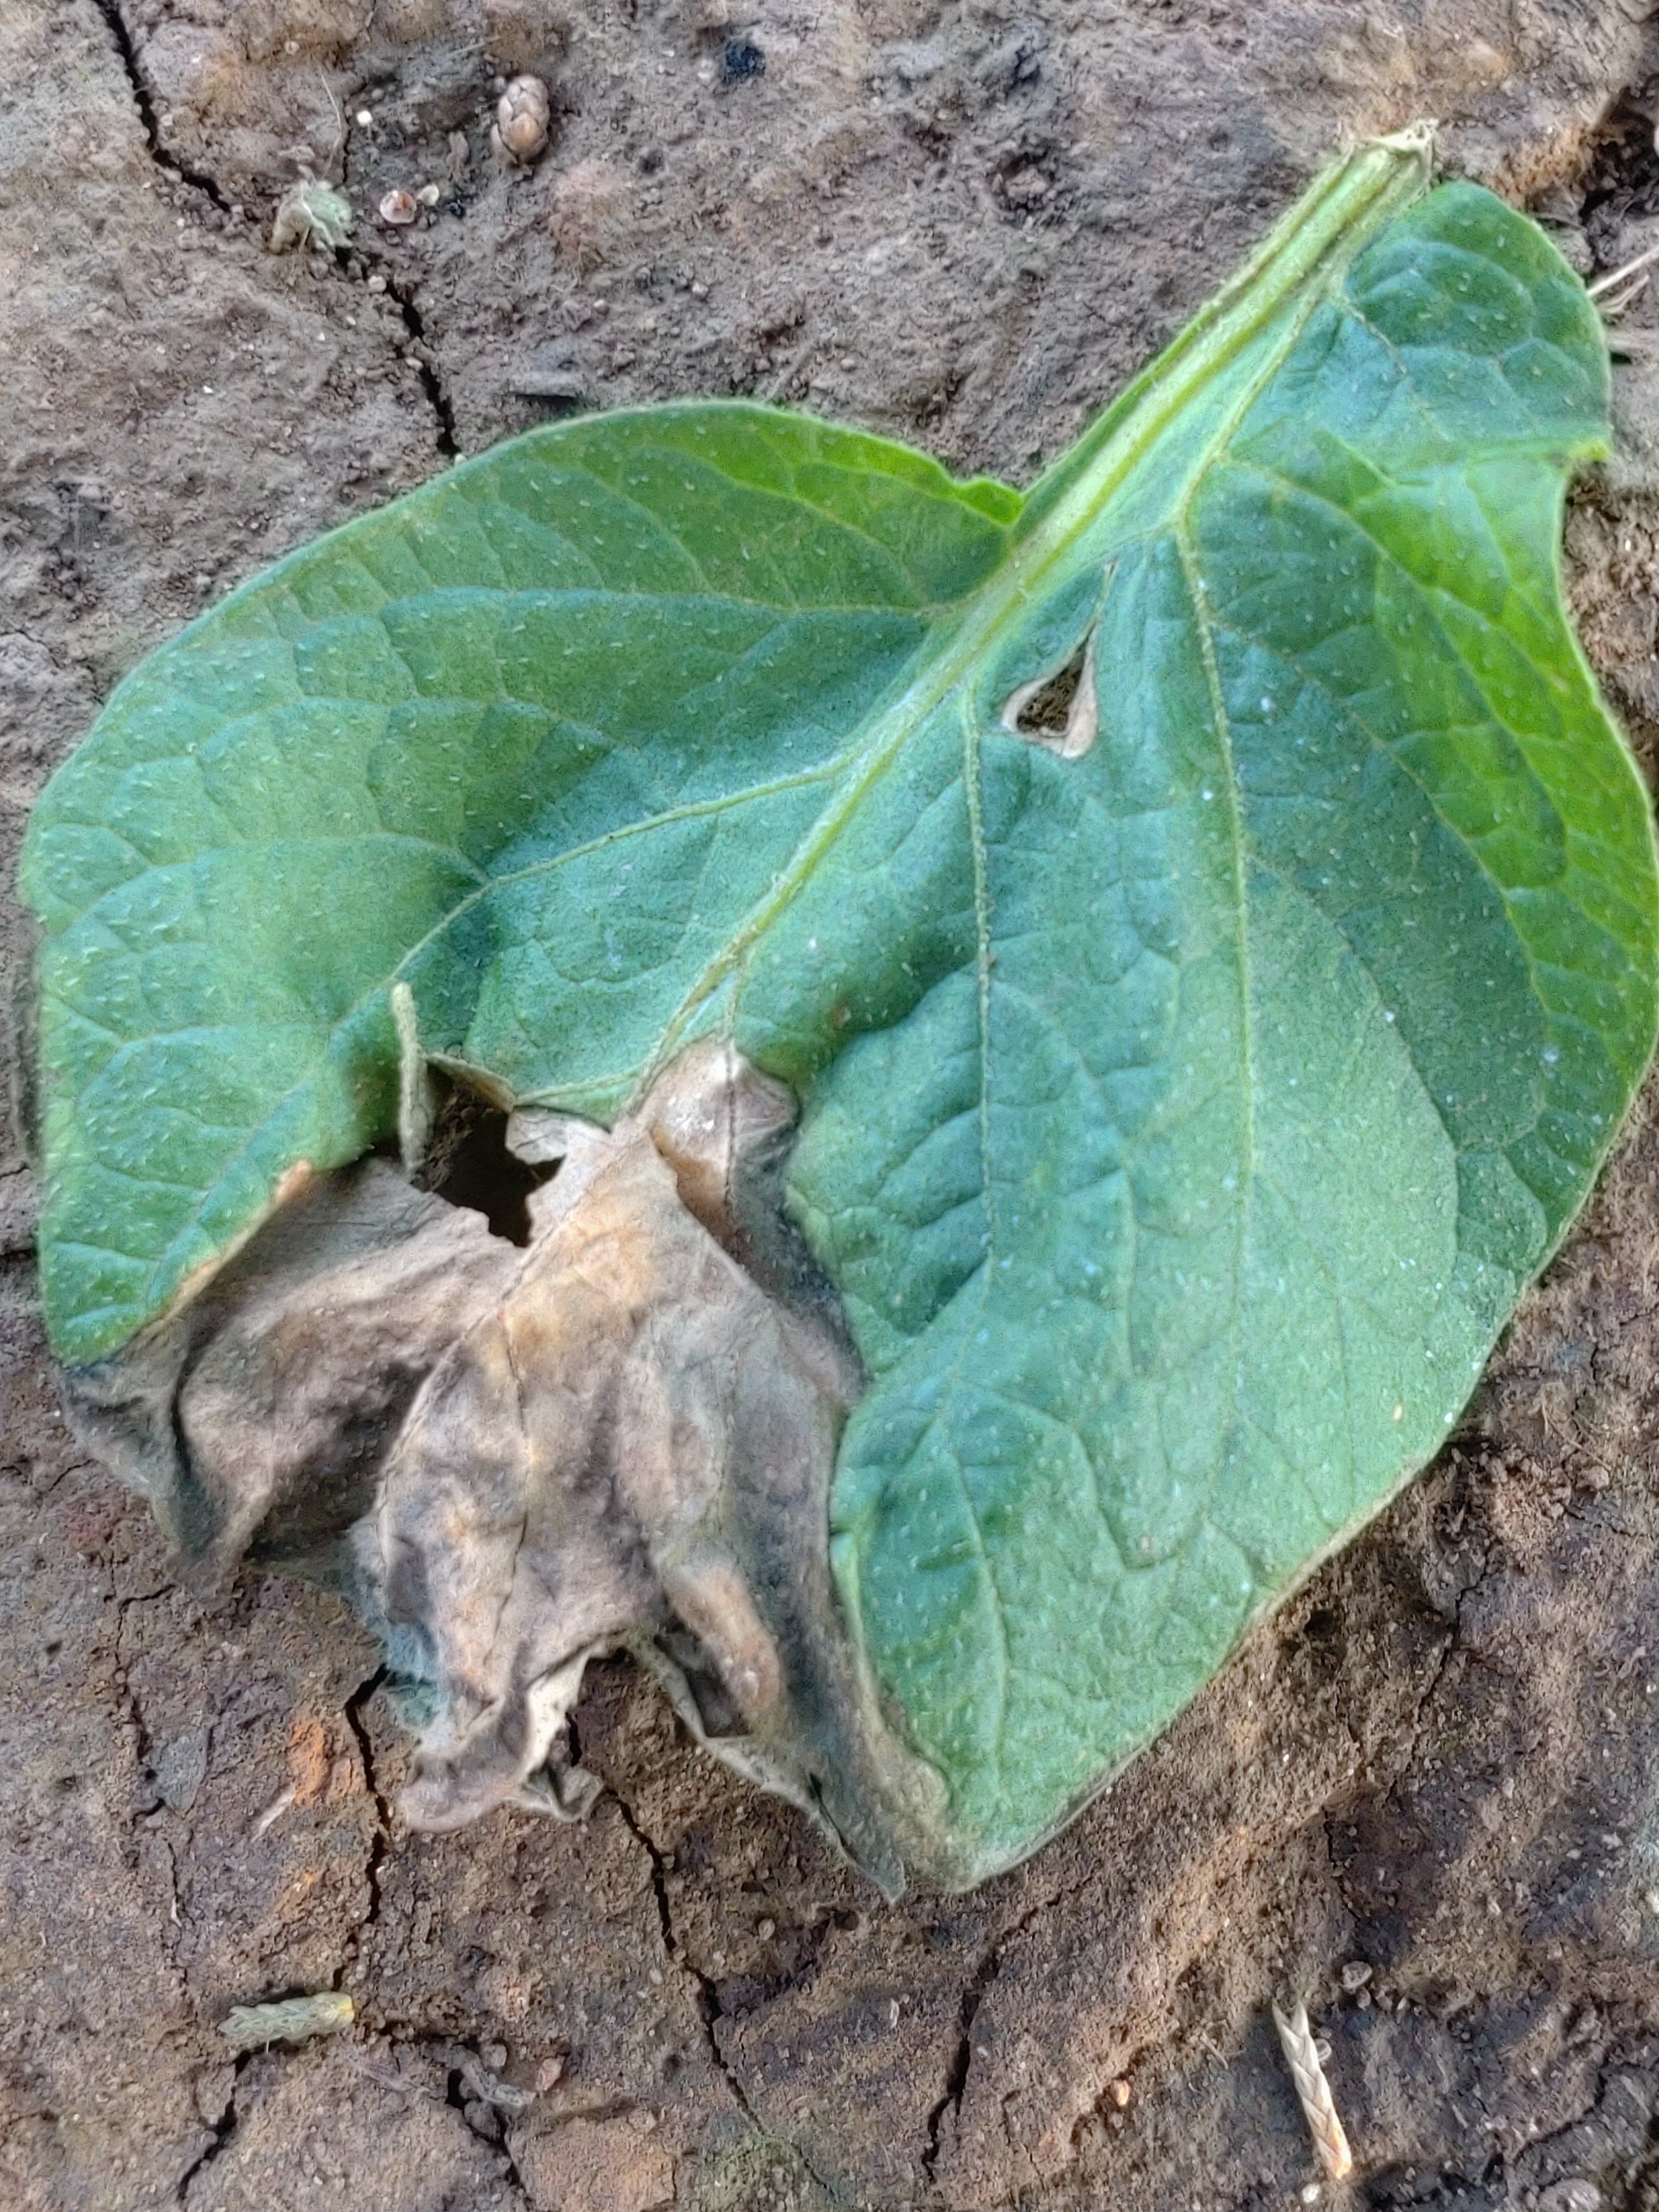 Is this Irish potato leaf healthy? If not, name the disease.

early blight
